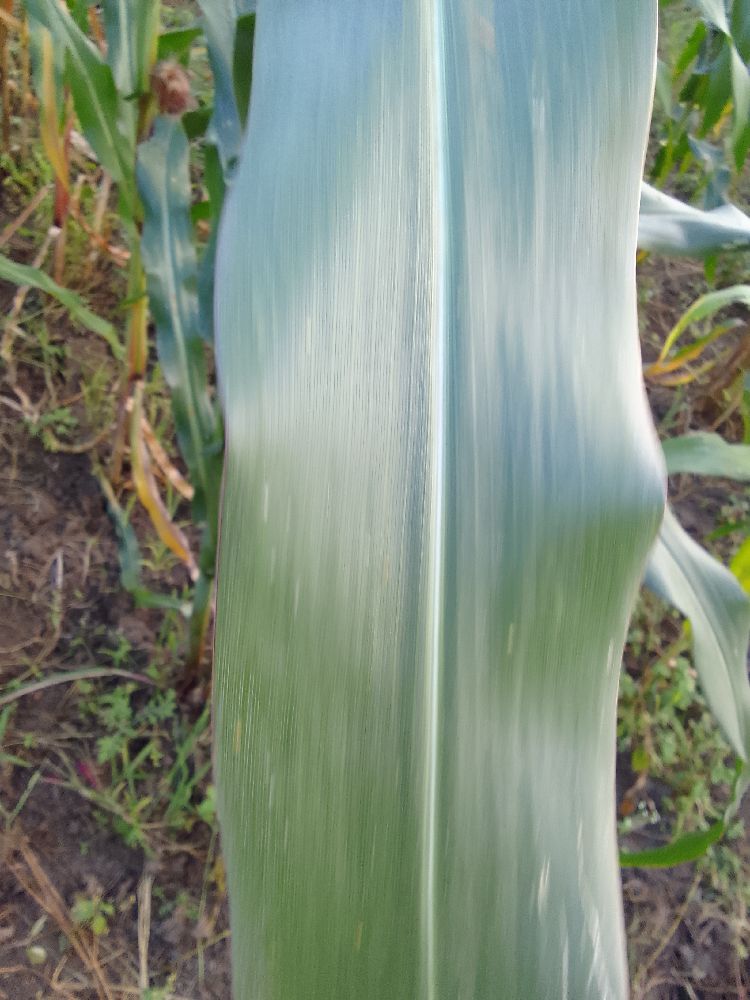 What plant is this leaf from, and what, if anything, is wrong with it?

maize, healthy
